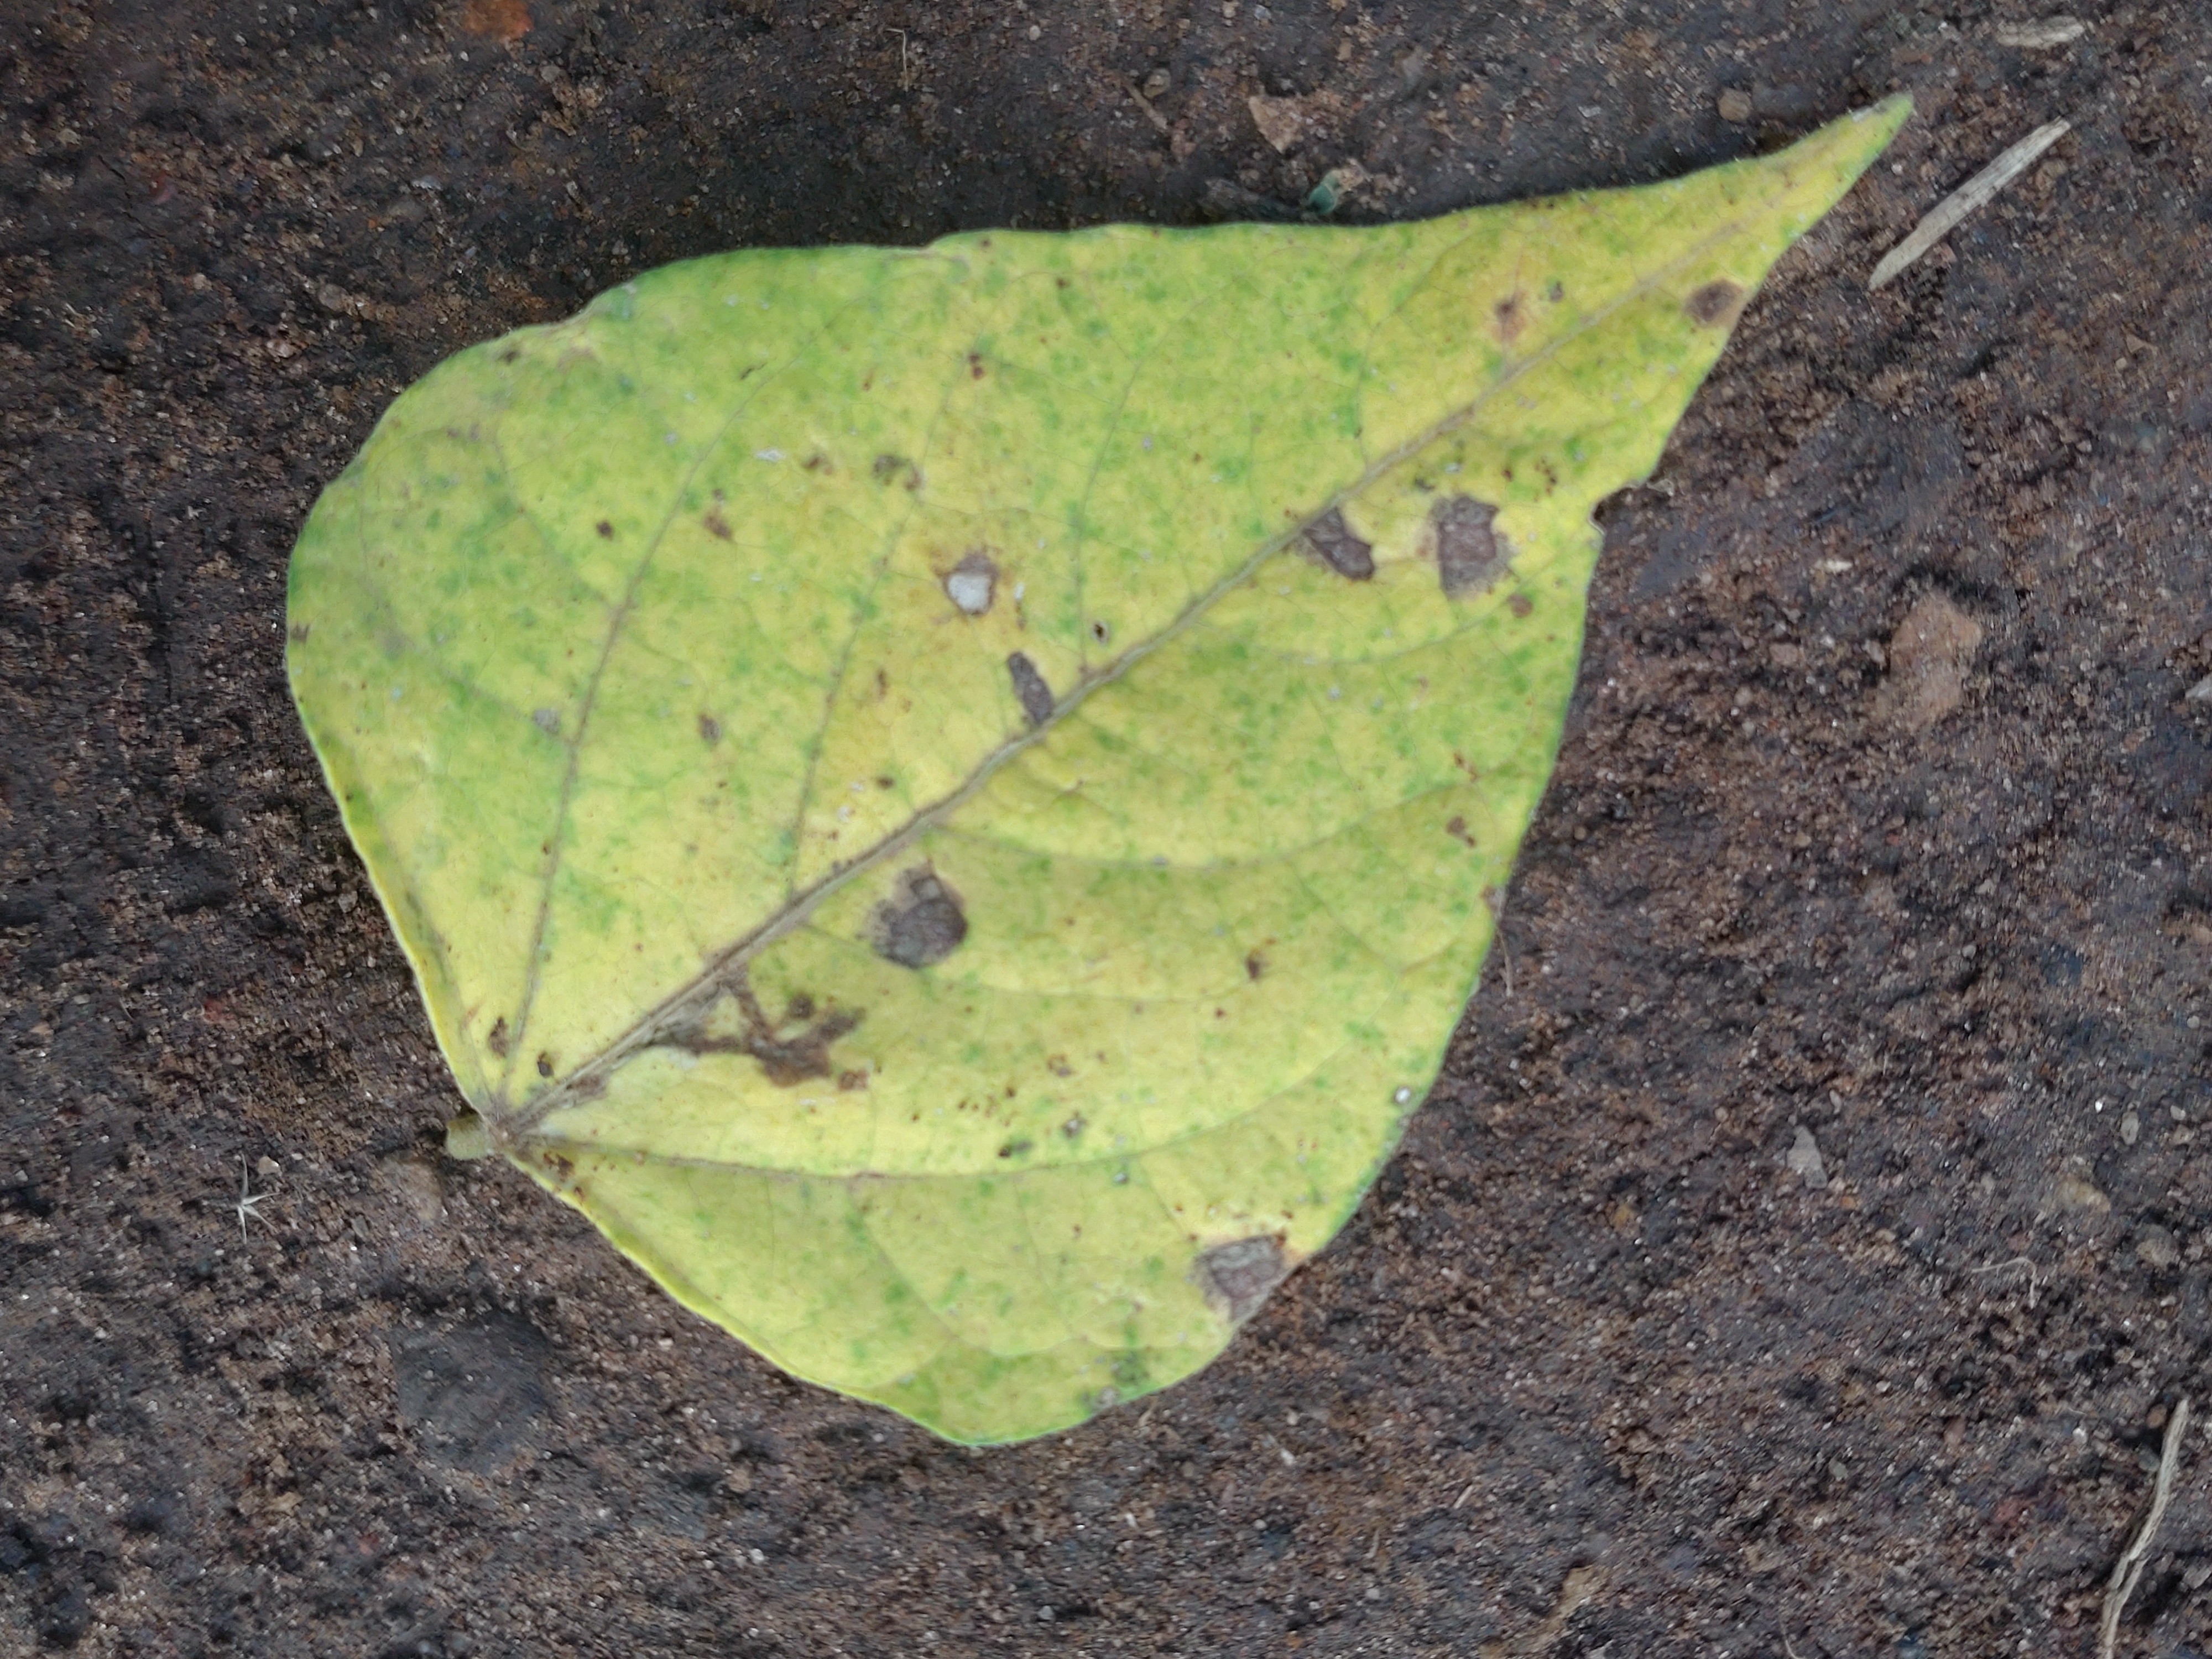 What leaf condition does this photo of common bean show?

anthracnose
